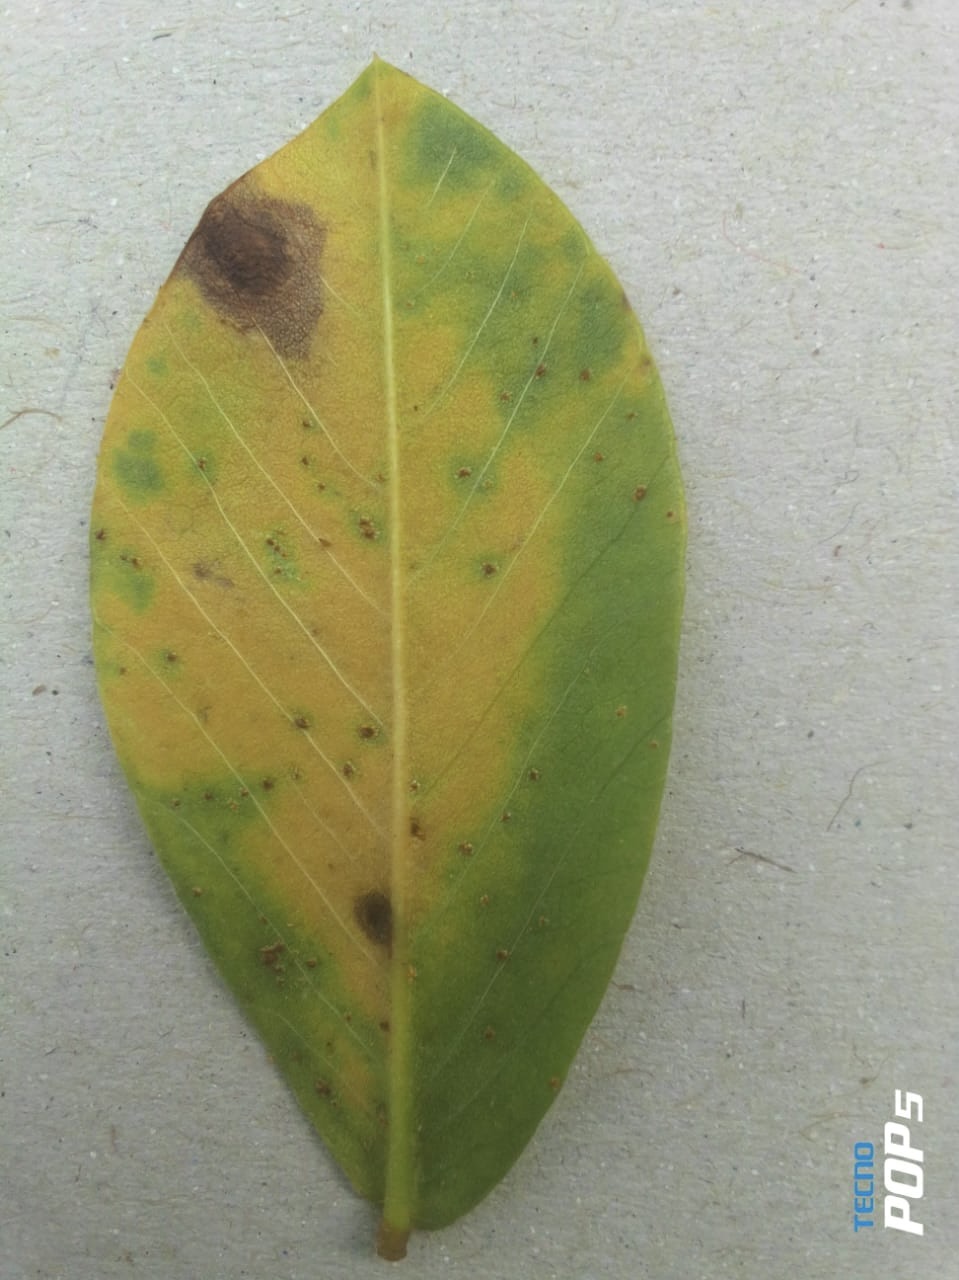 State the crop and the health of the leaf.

peanut, nothapassalora personata
